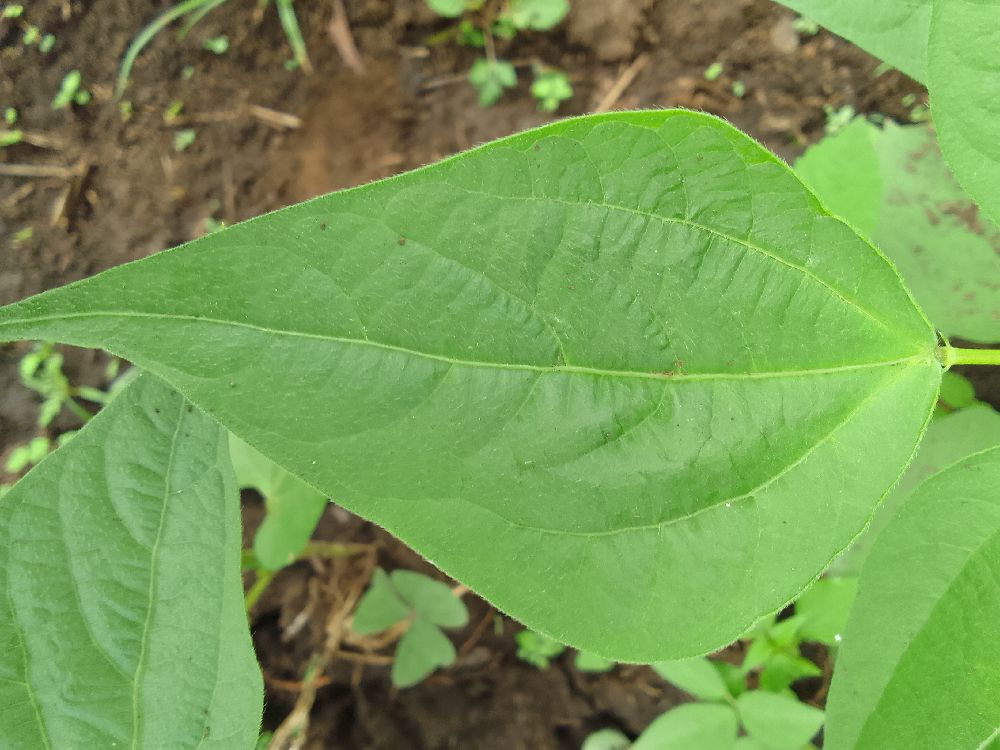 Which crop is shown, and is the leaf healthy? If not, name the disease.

common bean, healthy
